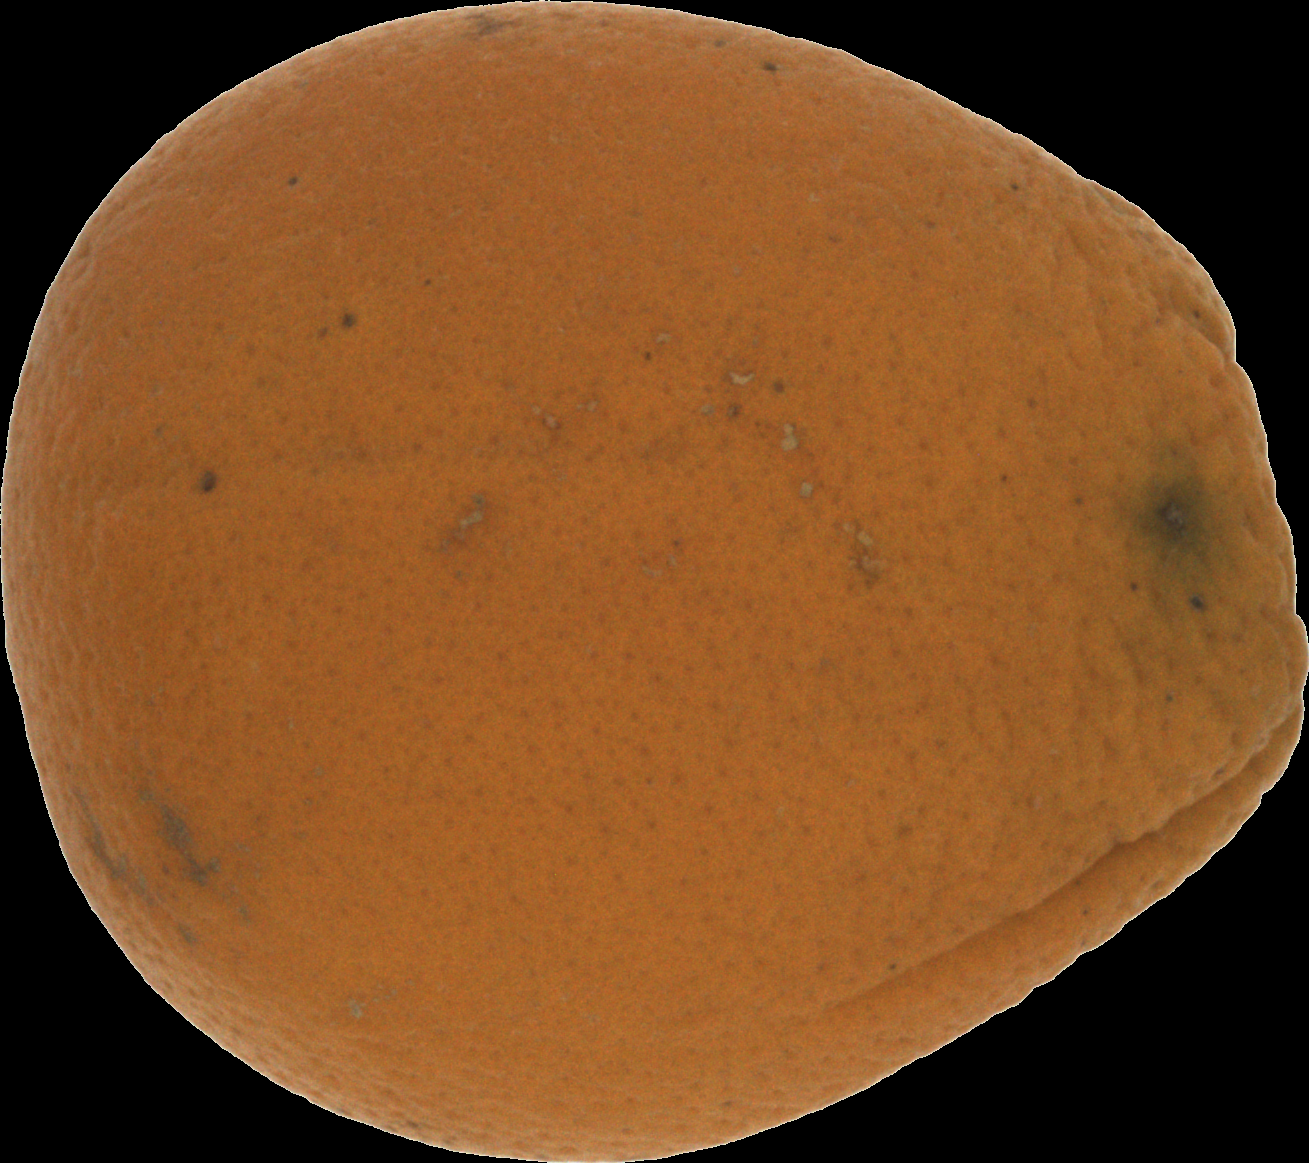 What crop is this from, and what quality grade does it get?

orange, bad
